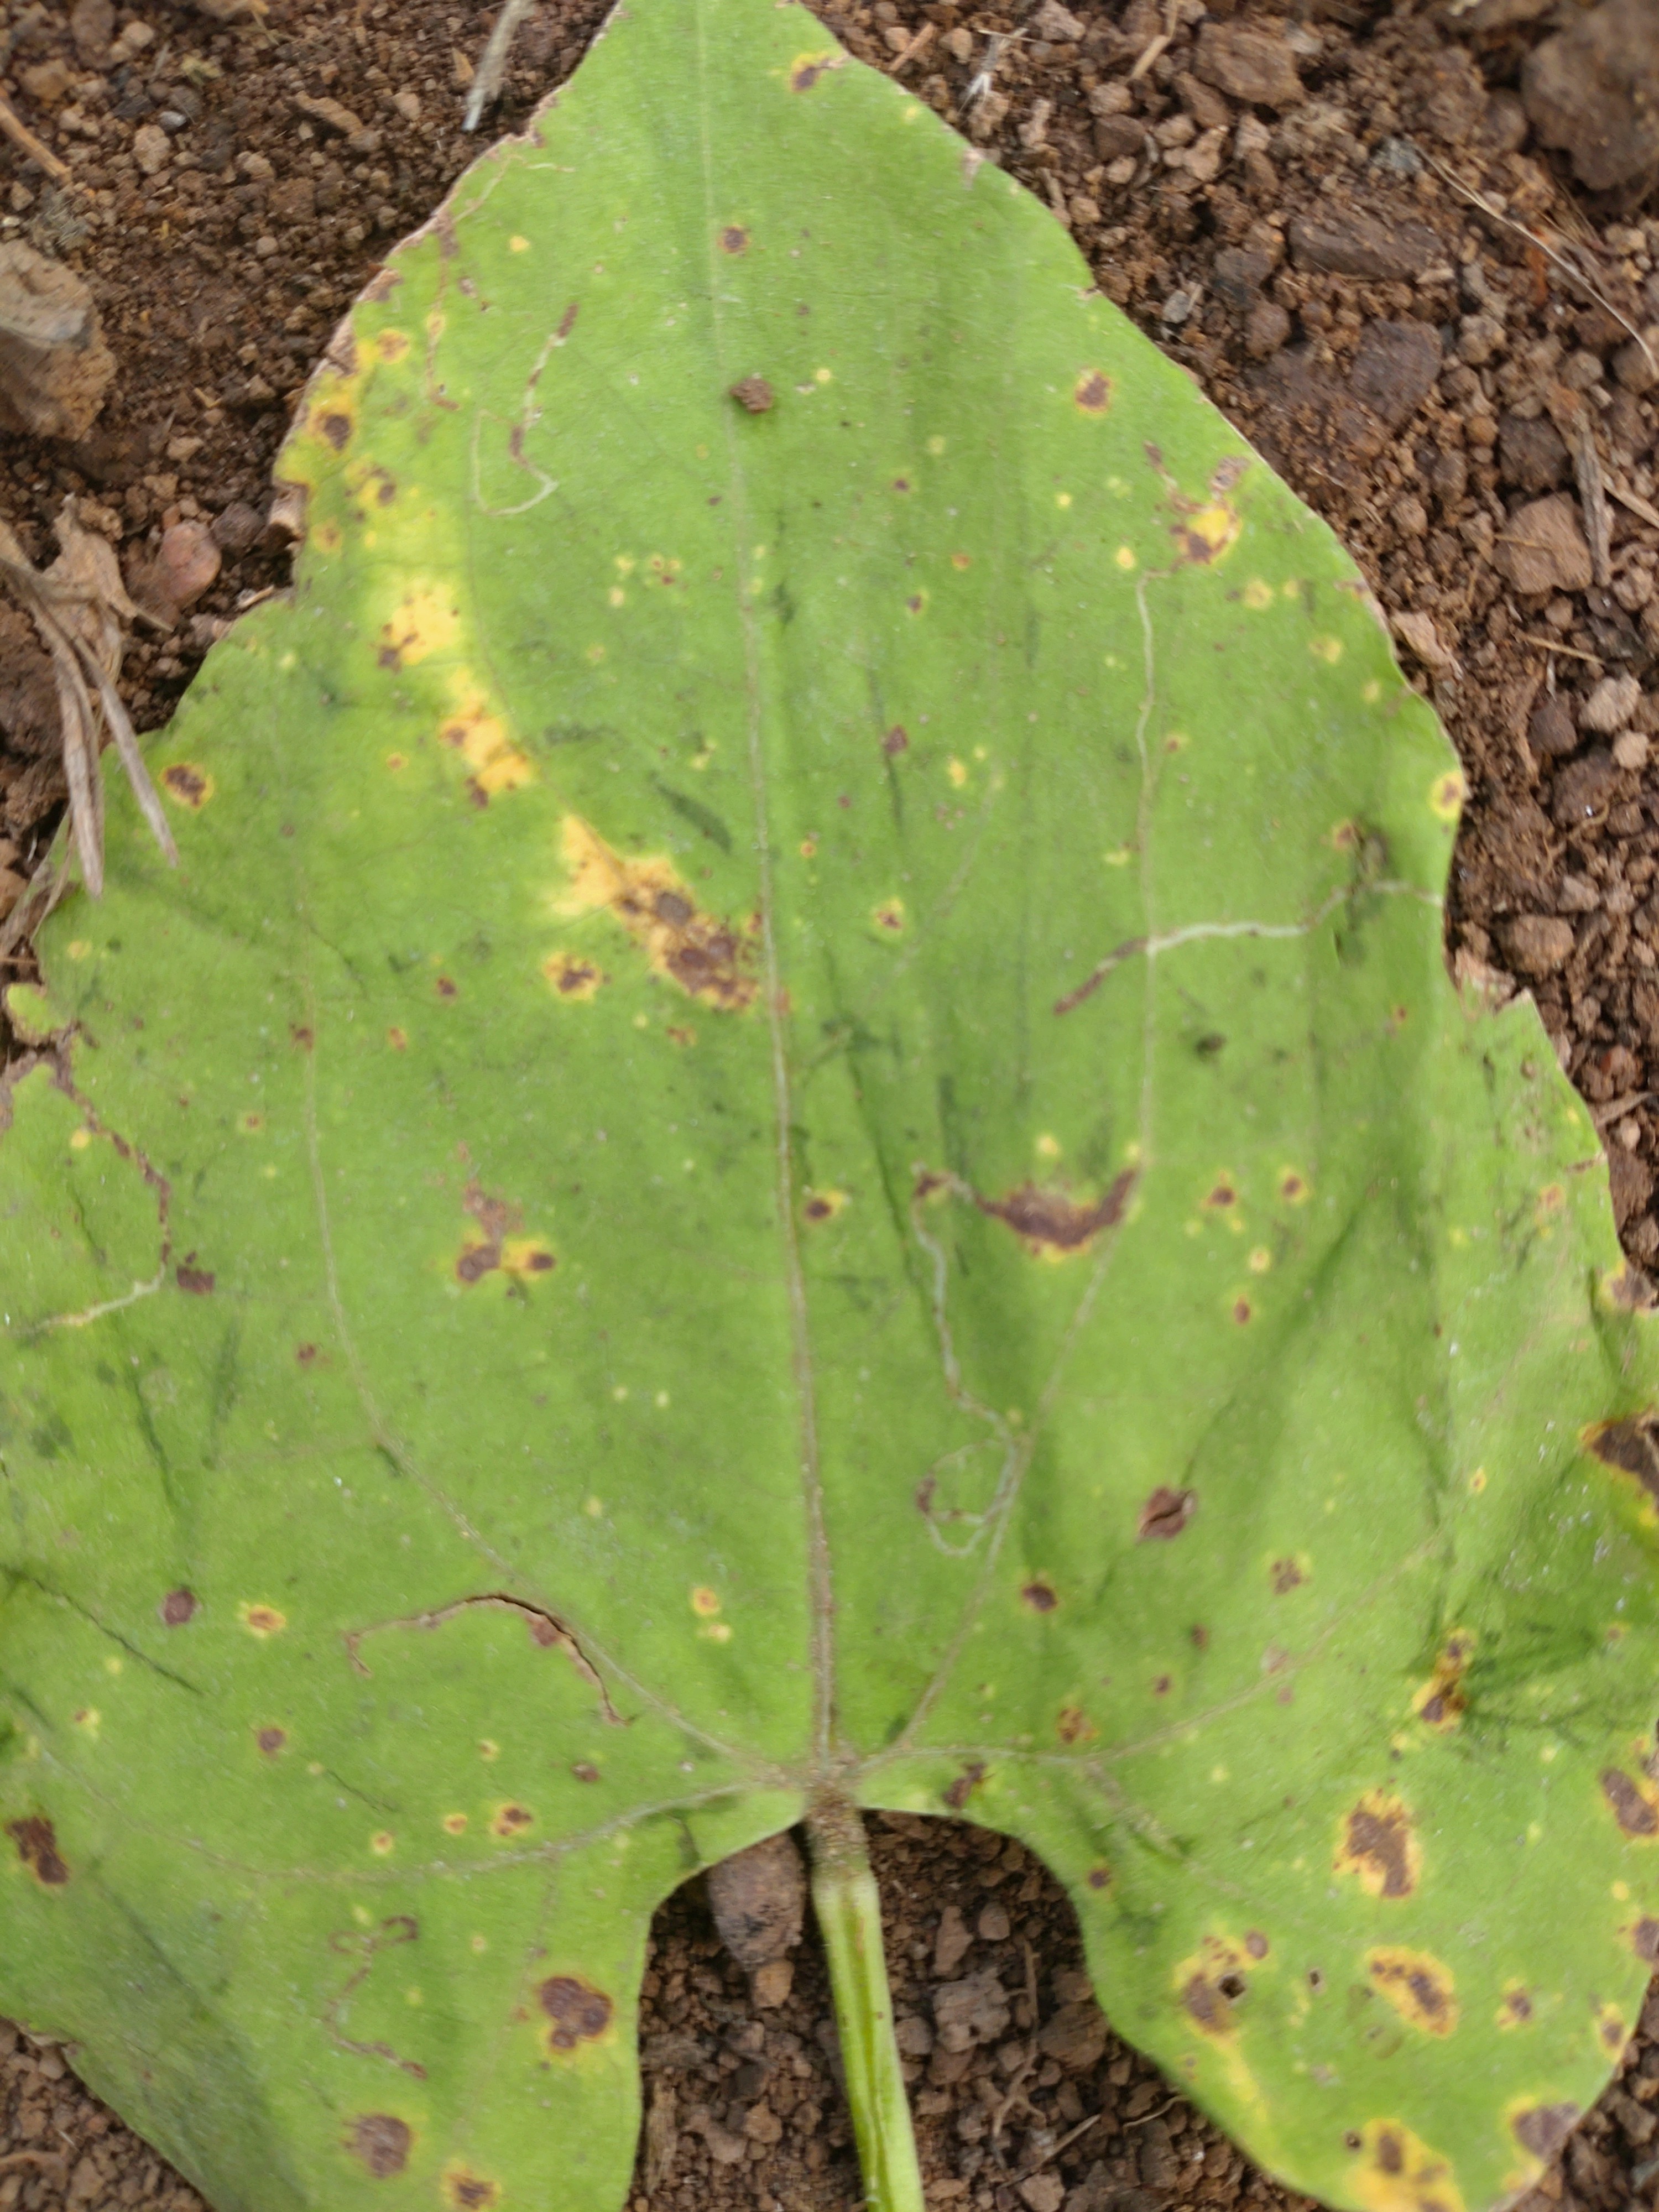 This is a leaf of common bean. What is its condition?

rust
